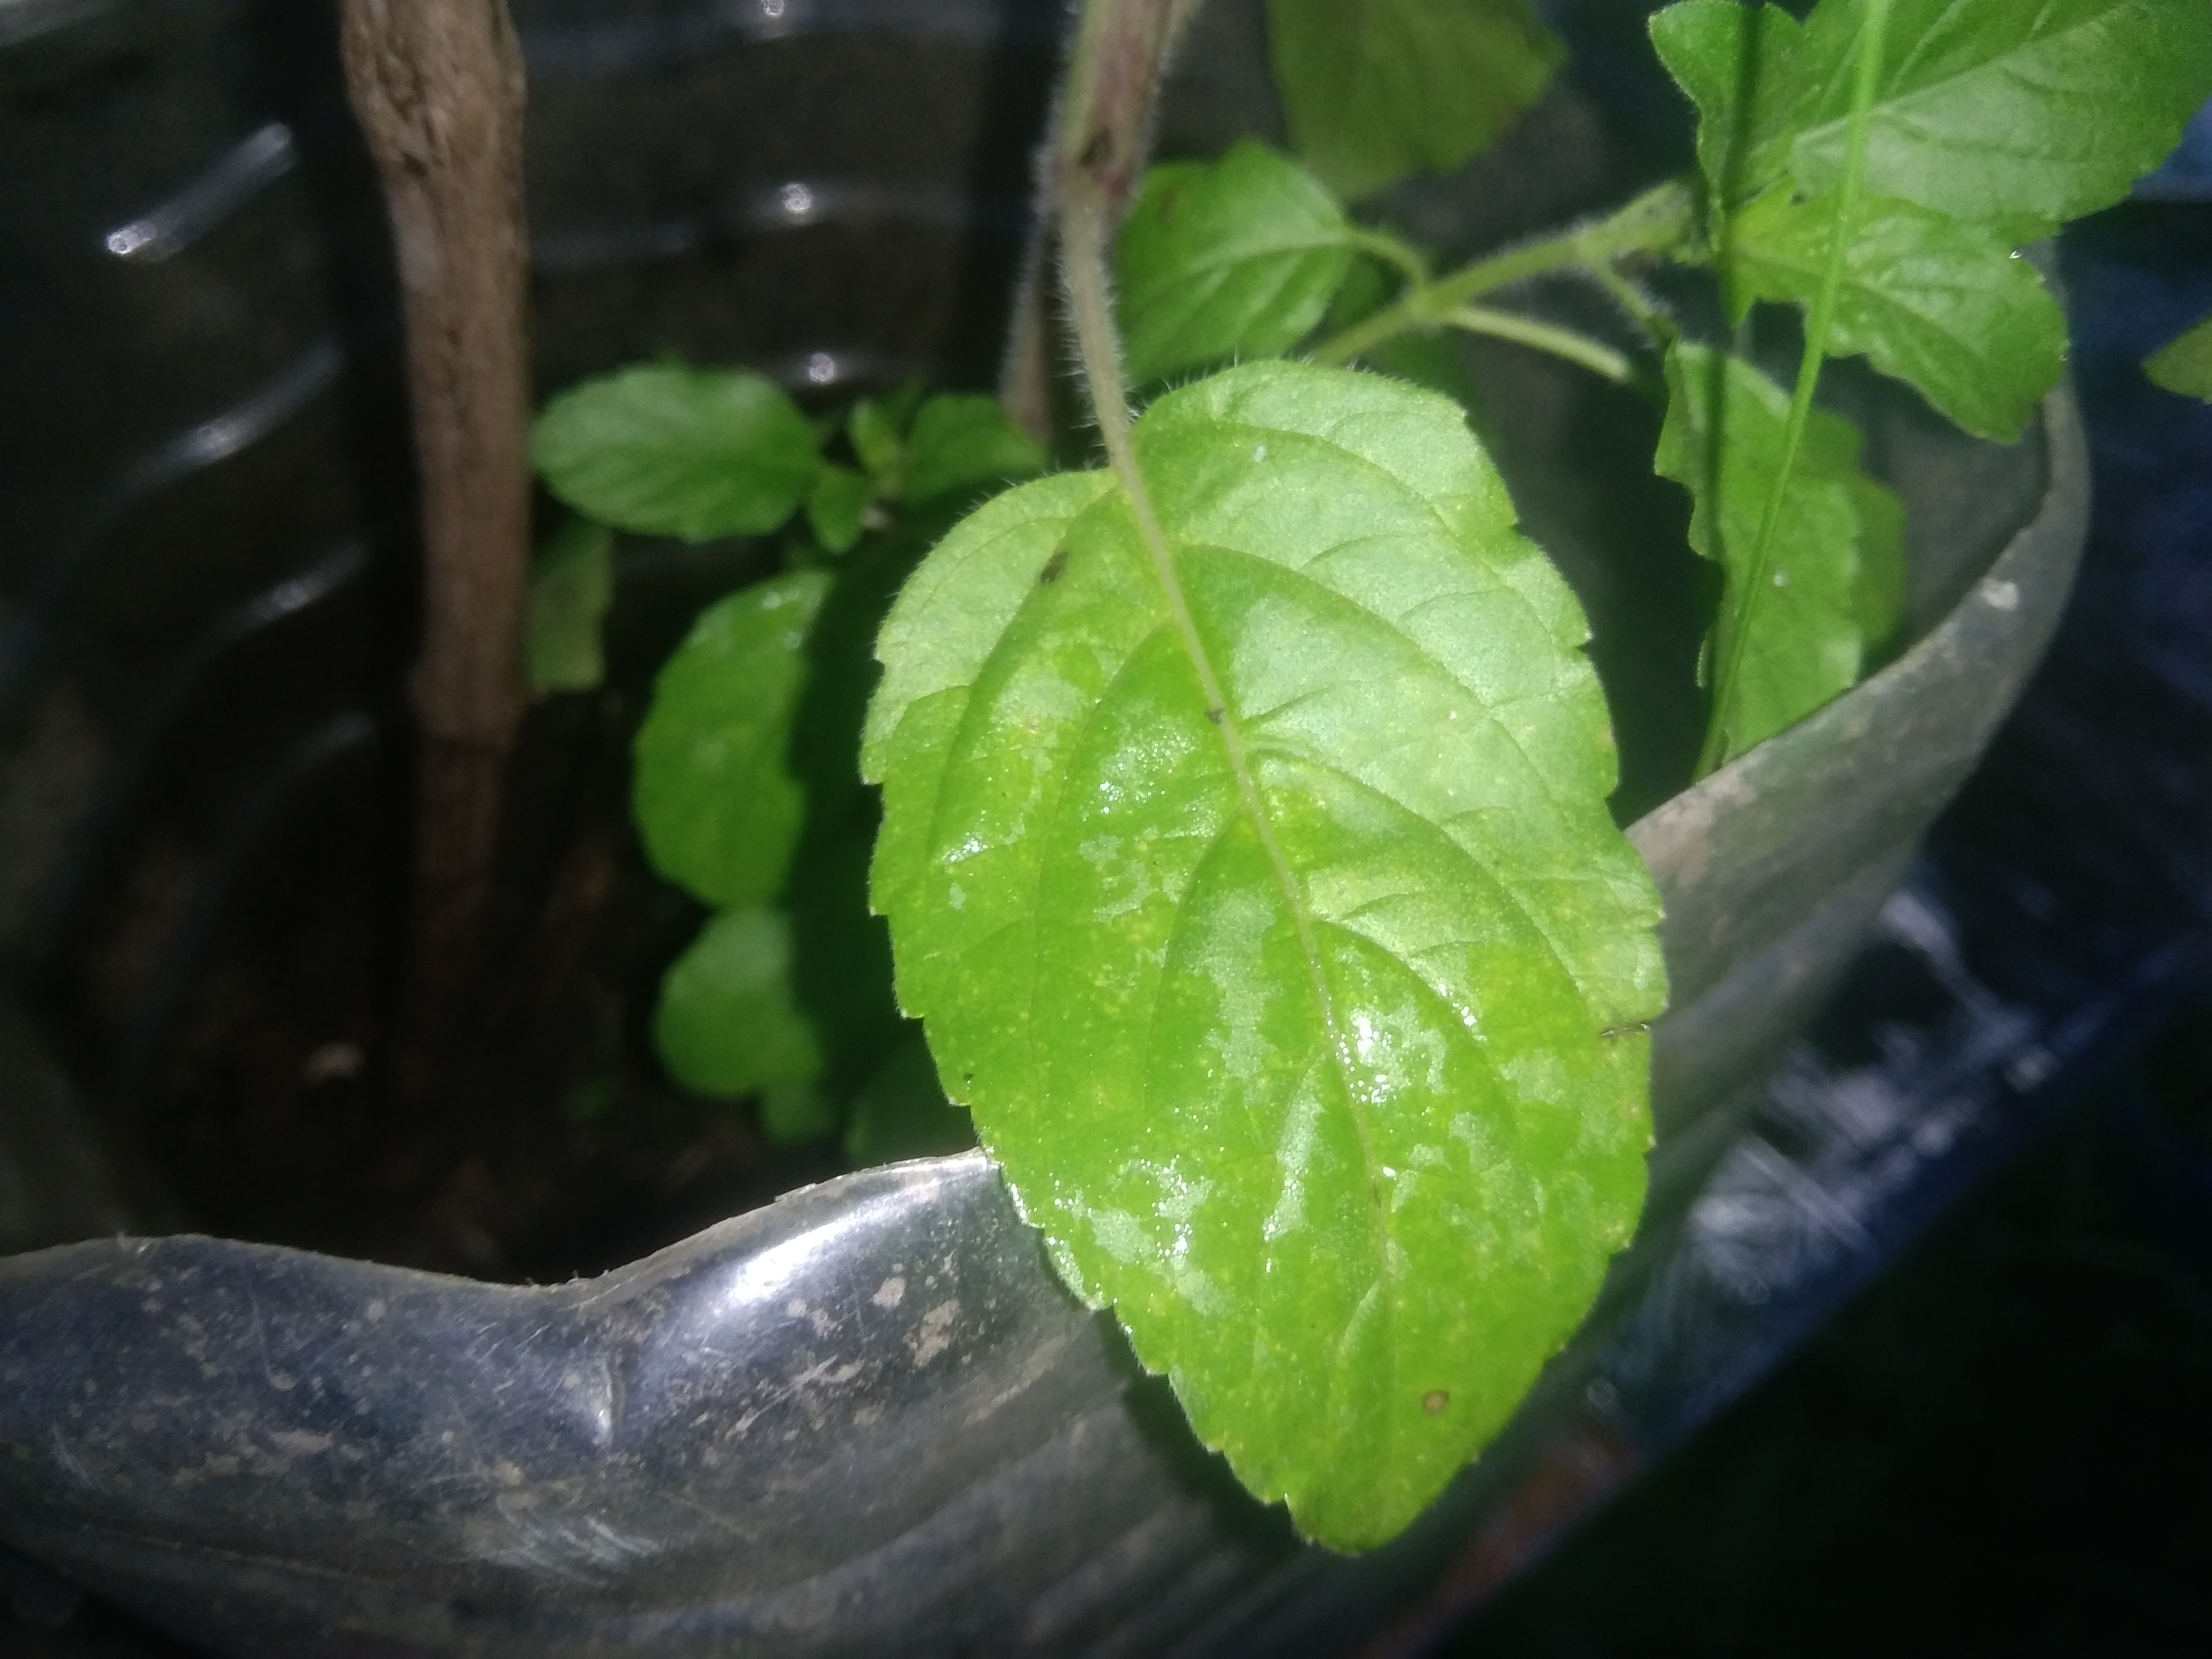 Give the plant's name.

tulshi
